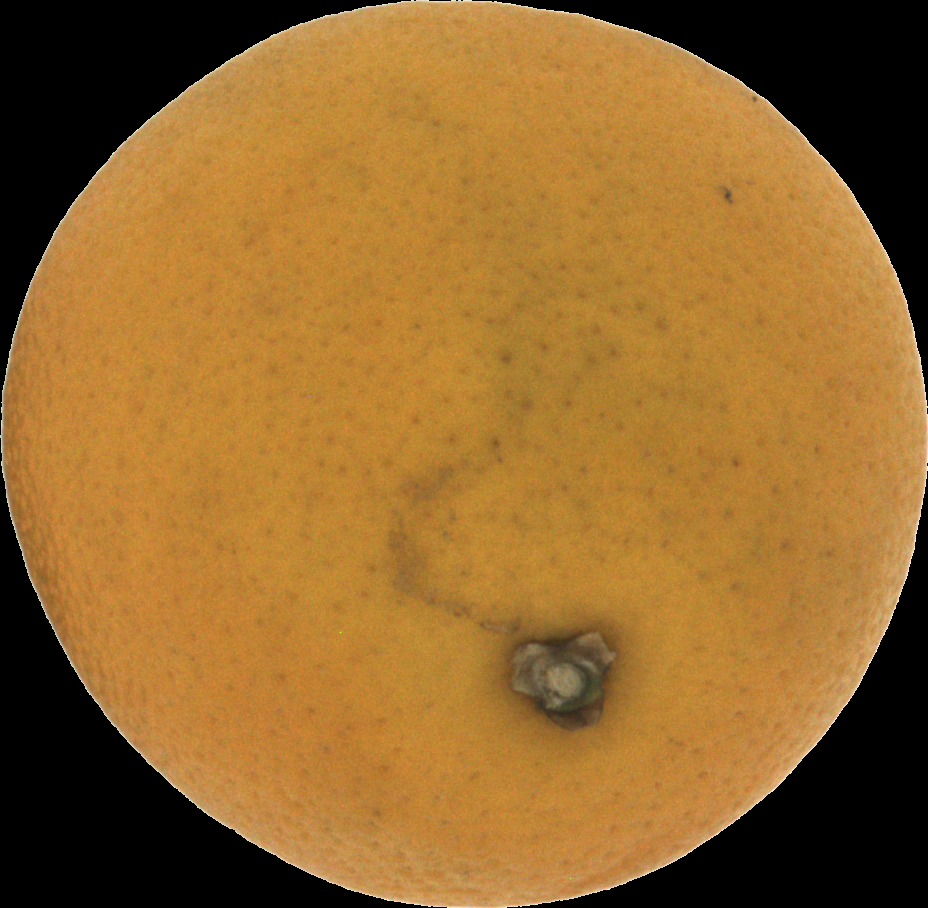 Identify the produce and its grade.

orange, bad
